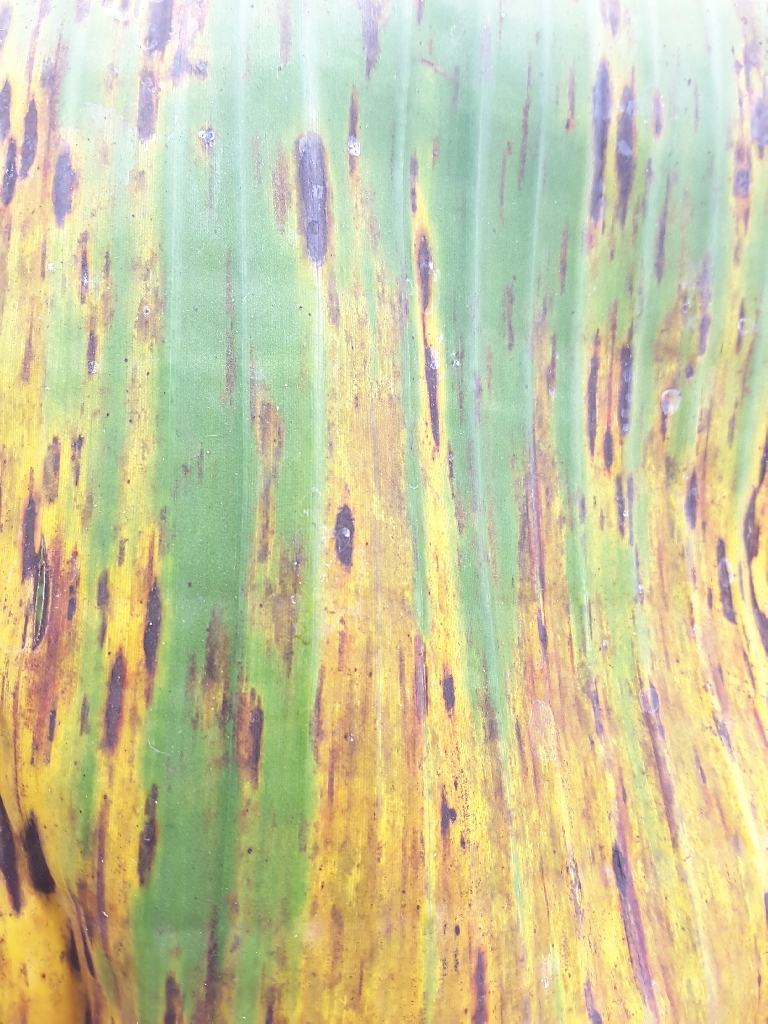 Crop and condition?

banana, black sigatoka
